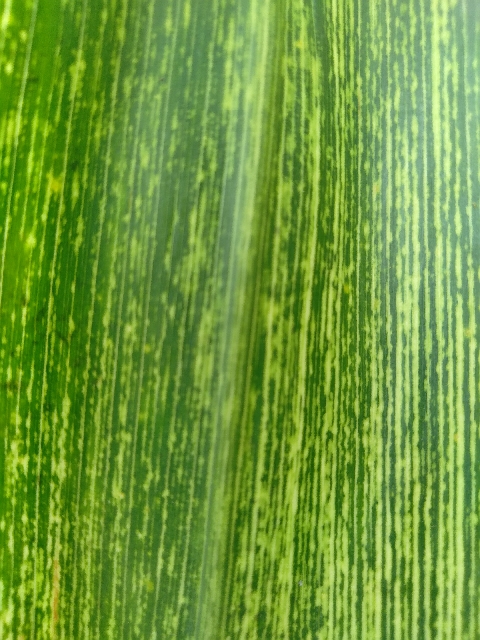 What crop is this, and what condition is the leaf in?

maize, maize streak virus
